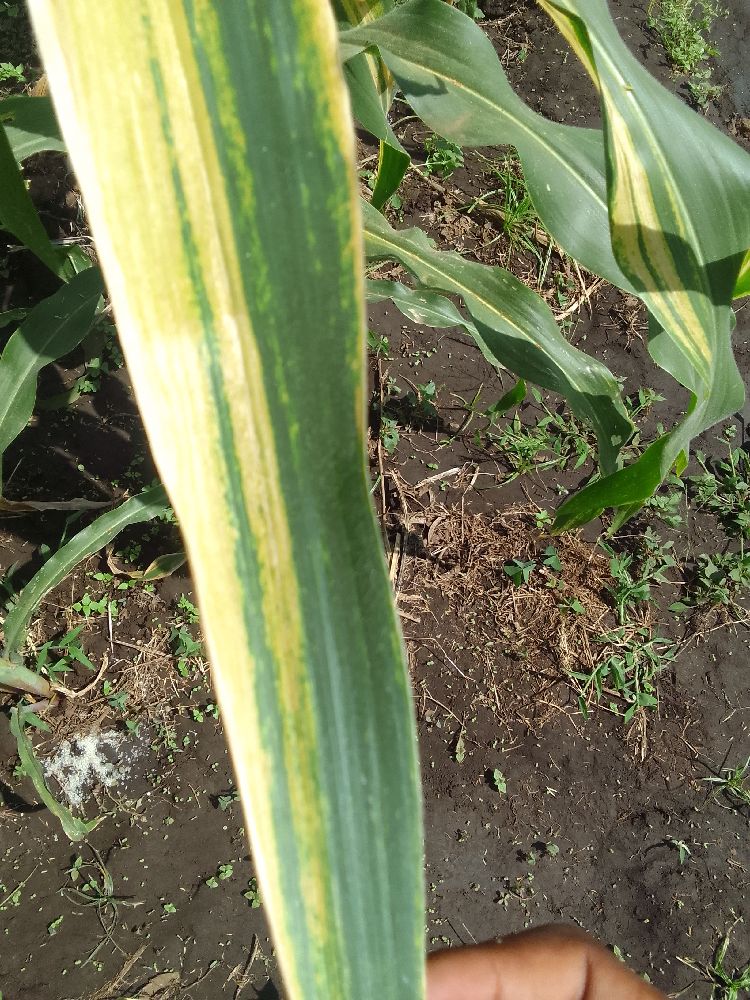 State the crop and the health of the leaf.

maize, maize lethal necrosis
